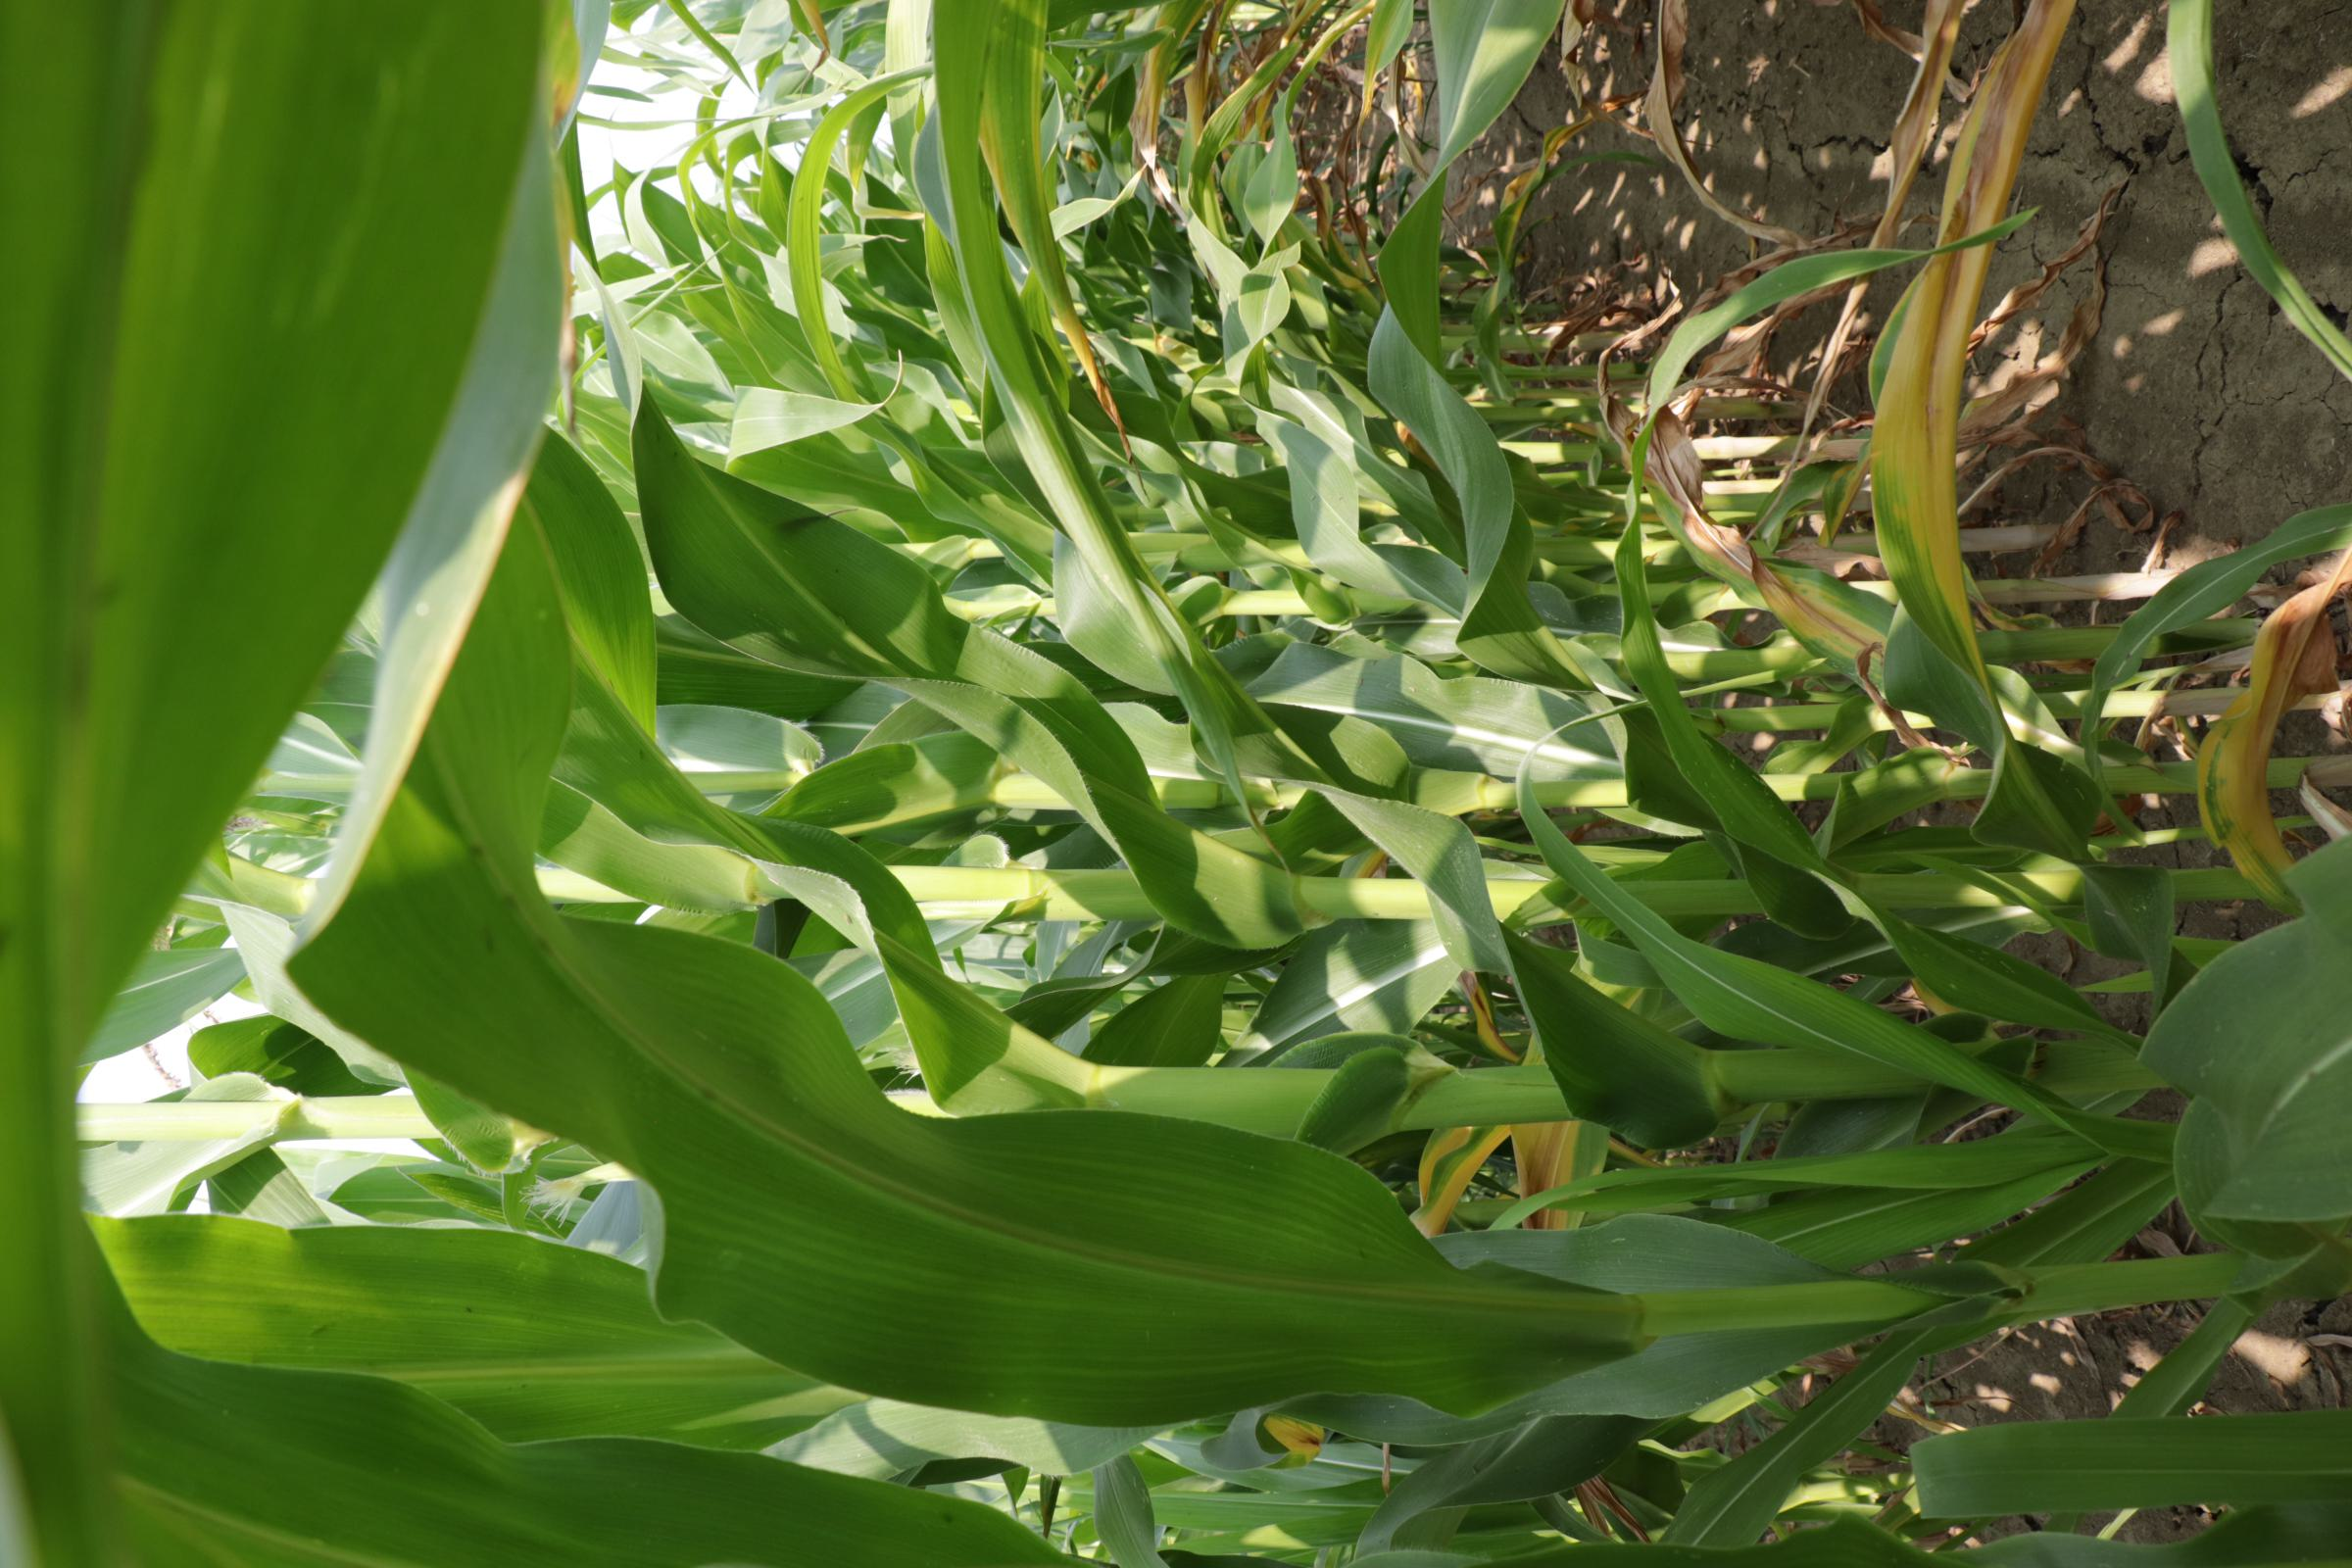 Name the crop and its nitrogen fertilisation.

maize, full nitrogen fertilisation
